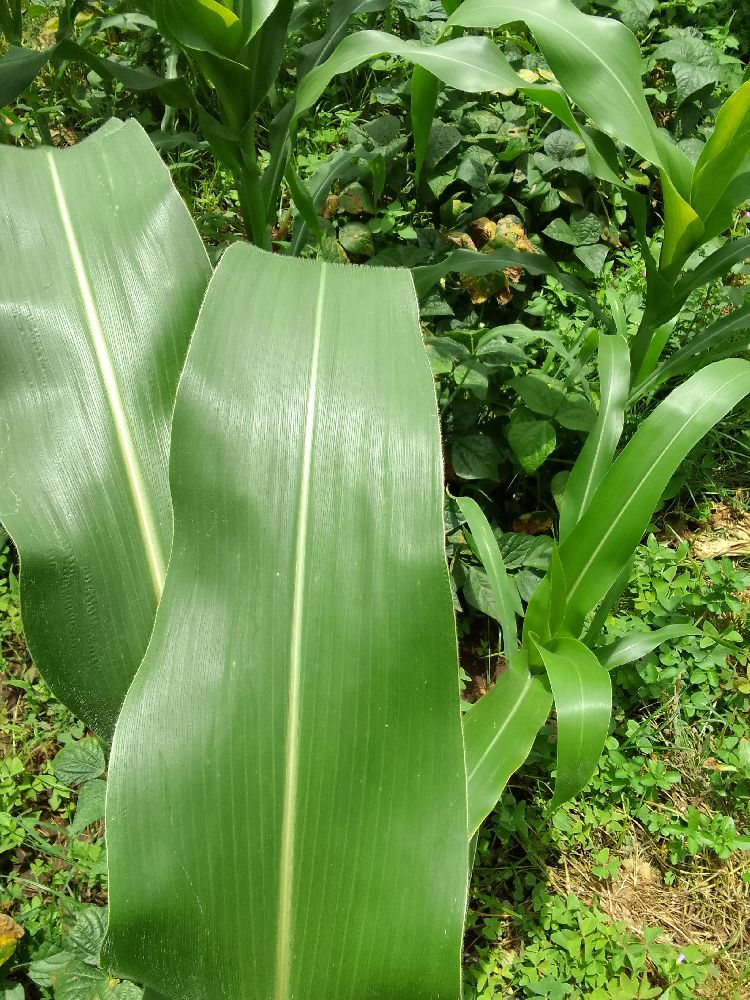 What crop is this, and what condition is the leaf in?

maize, healthy
